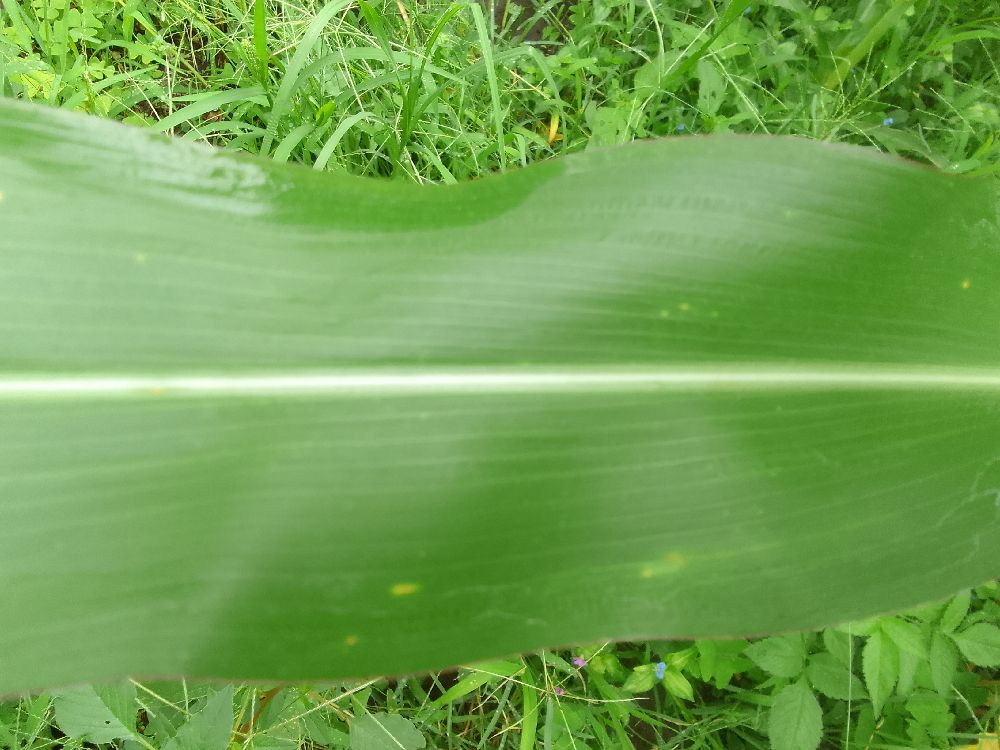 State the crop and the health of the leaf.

maize, healthy
